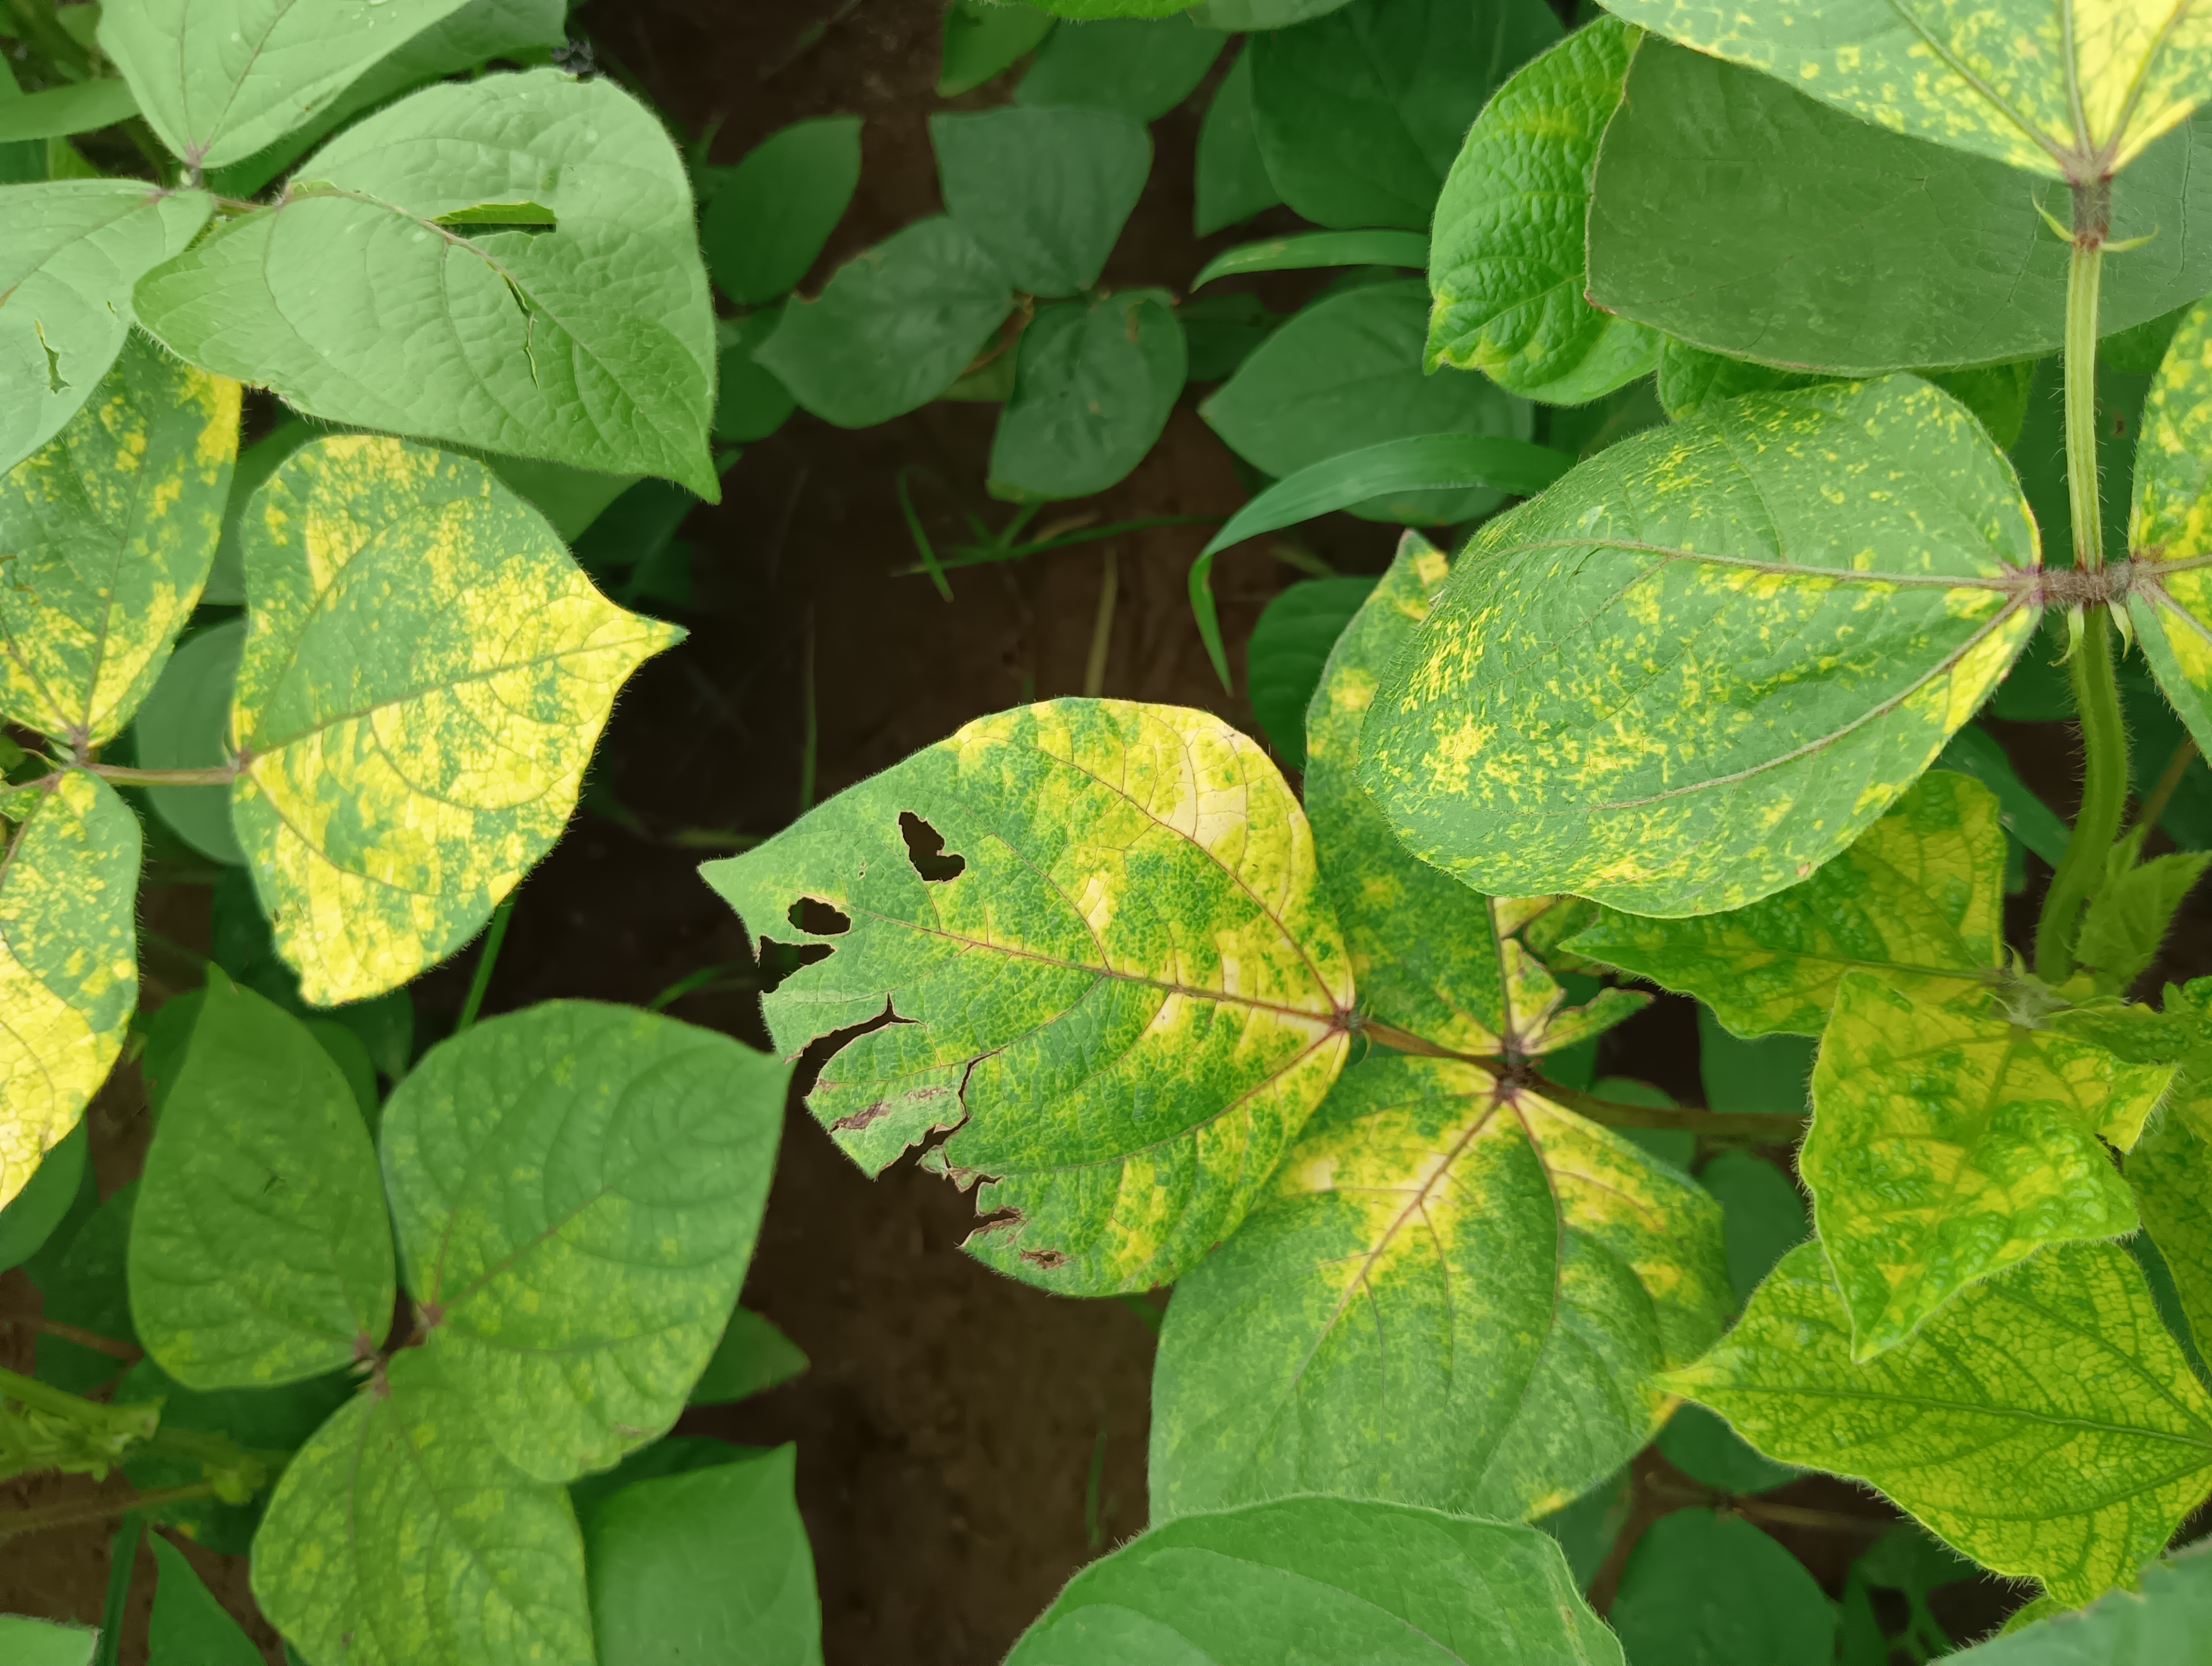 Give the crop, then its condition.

mungbean, yellow mosaic
